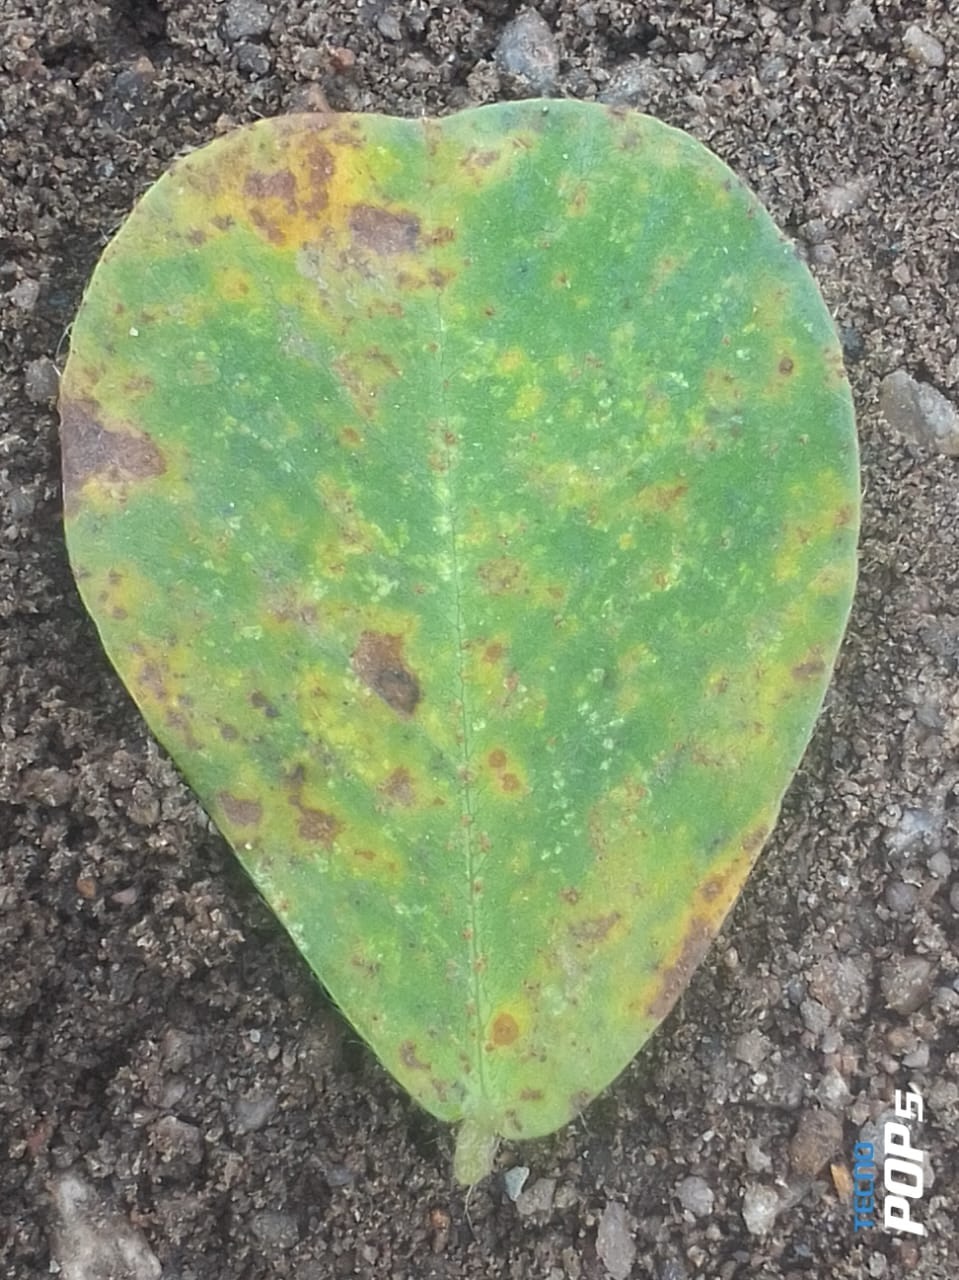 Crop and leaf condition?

peanut, passalora arachidicola
